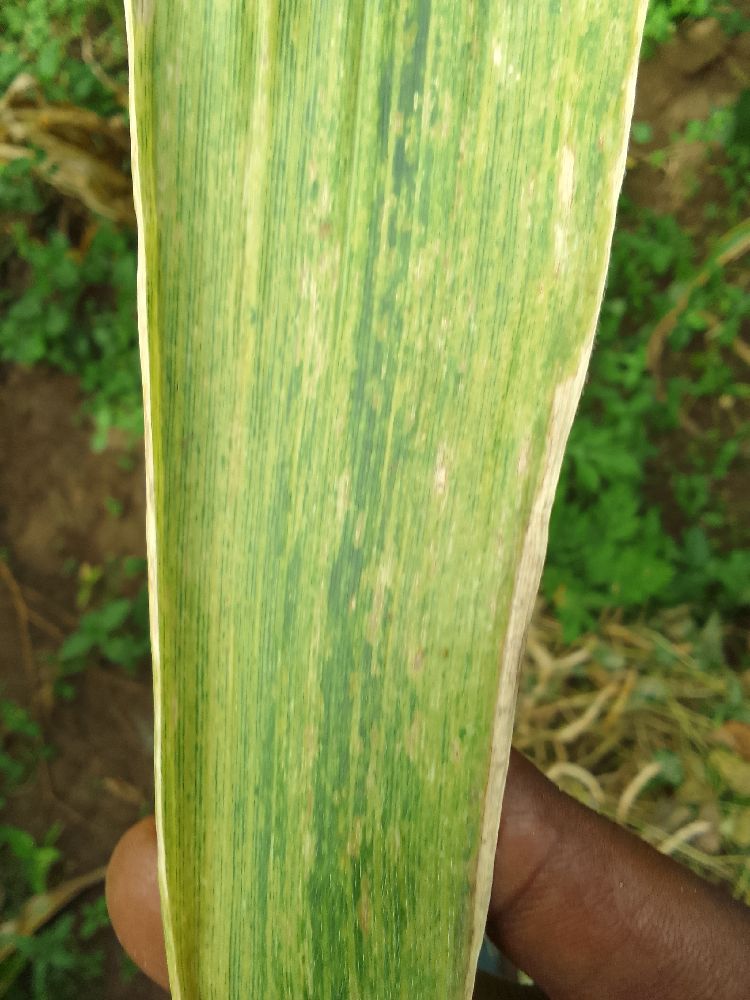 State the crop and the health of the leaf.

maize, maize lethal necrosis
